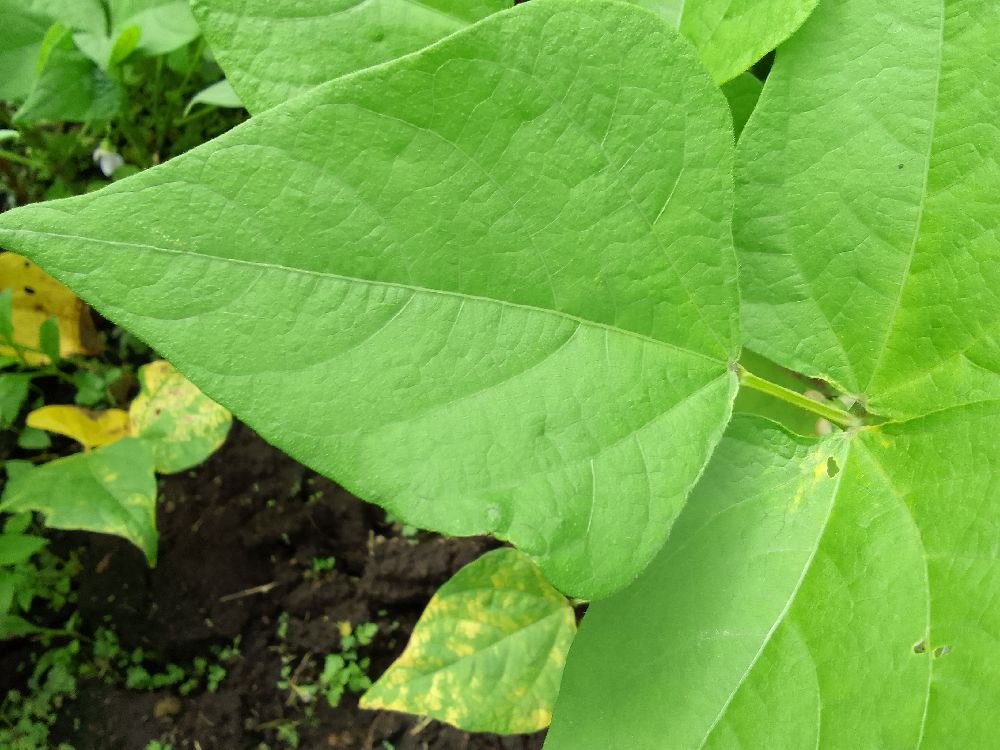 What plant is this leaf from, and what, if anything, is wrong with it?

common bean, healthy
